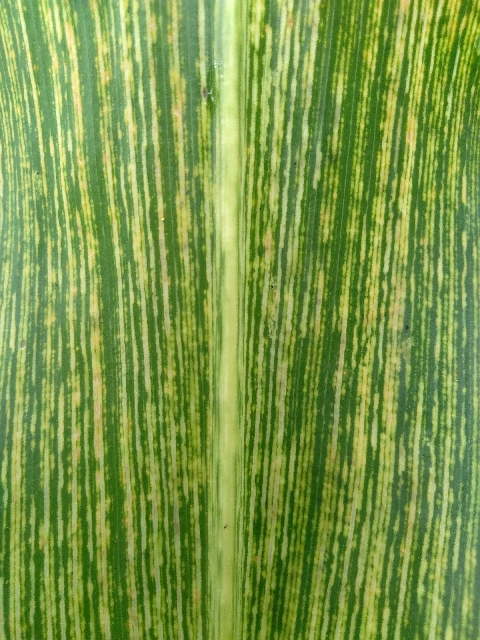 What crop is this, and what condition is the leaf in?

maize, maize streak virus
